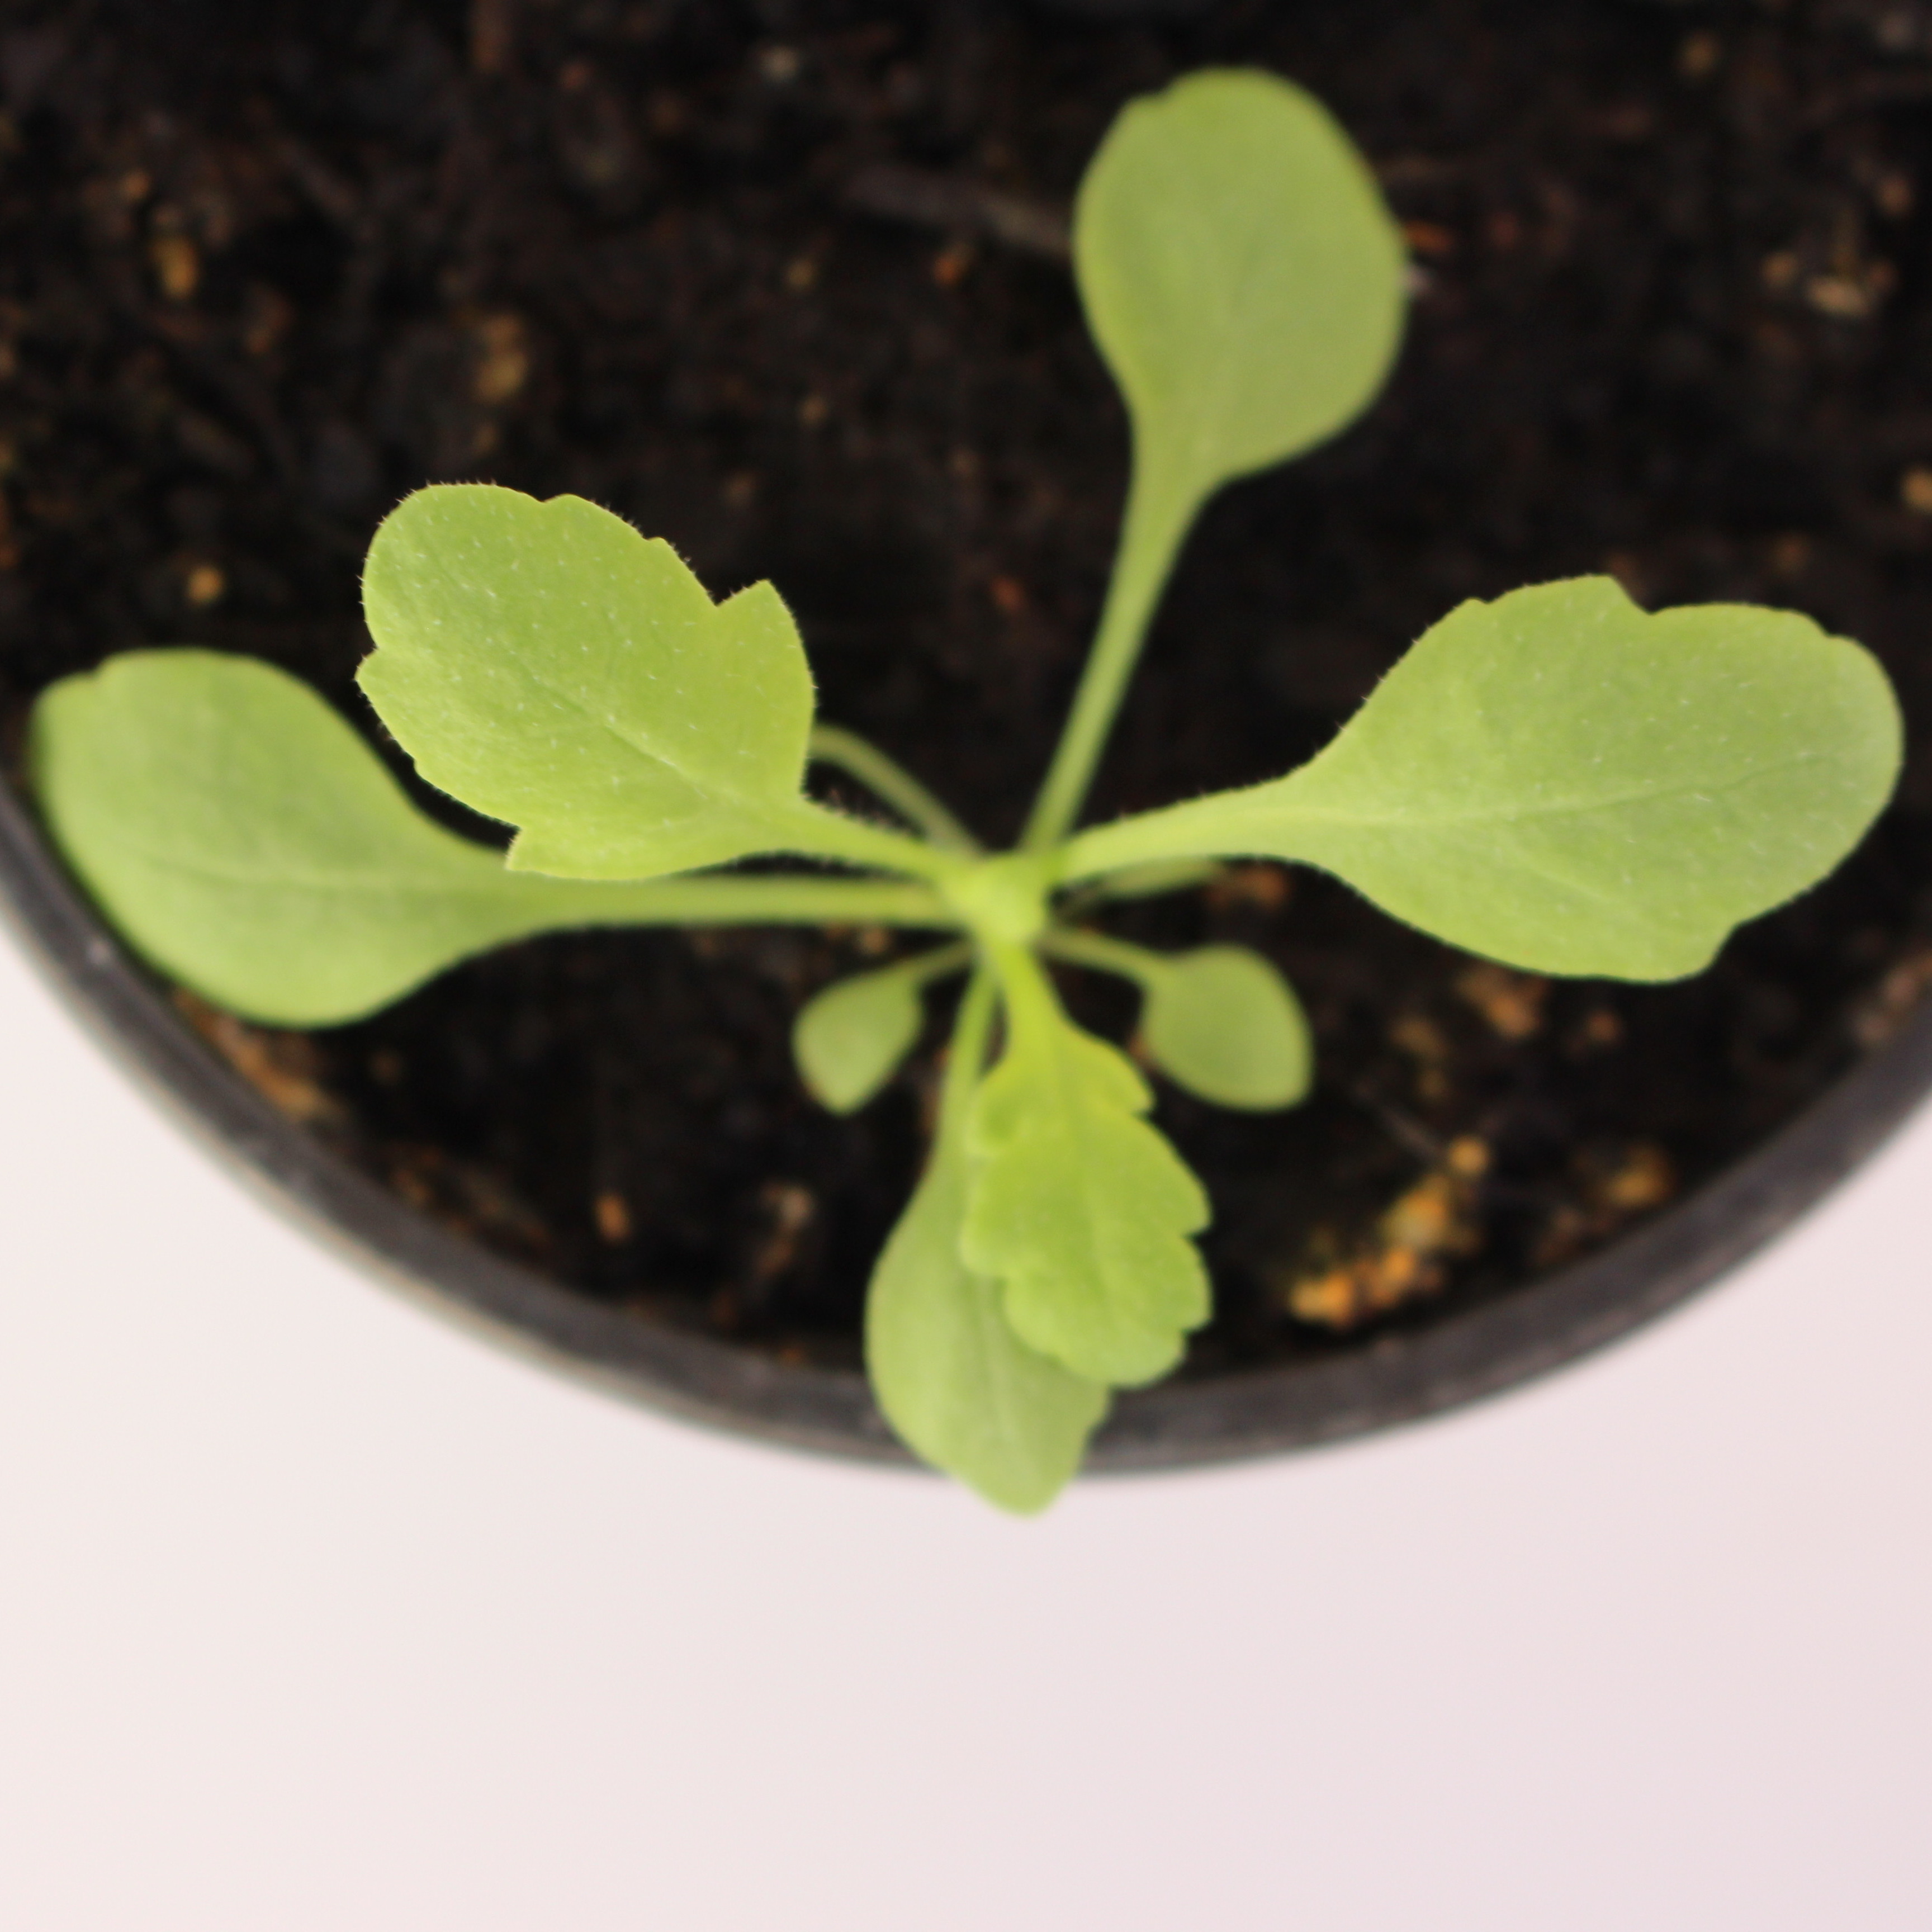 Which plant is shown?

Papaver rhoeas
